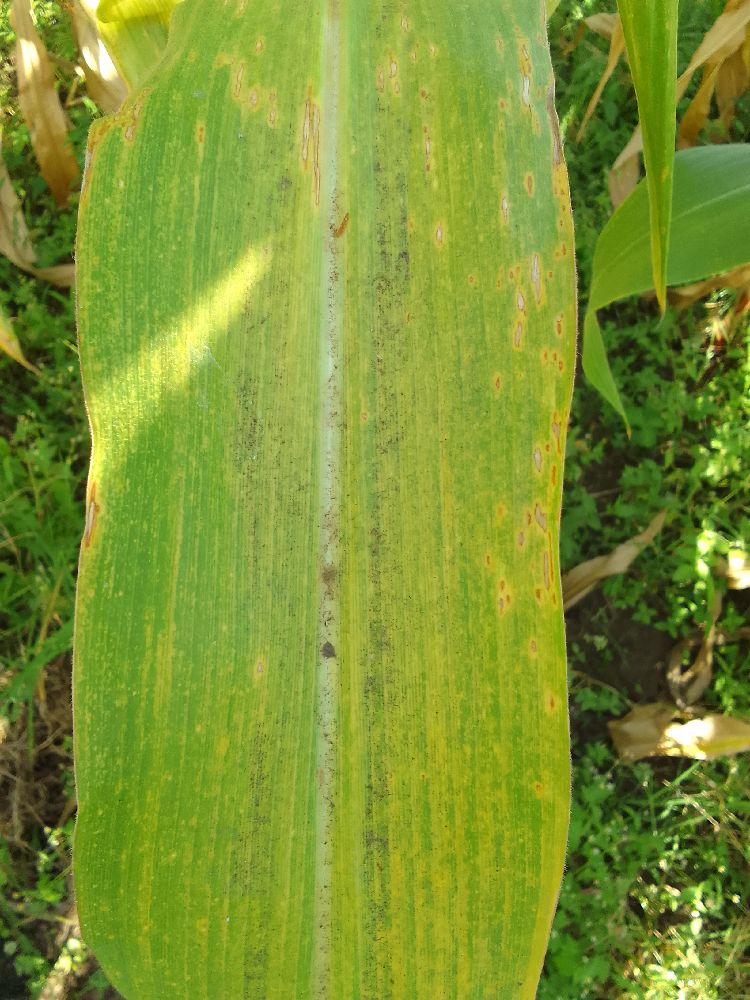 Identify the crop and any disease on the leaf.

maize, maize lethal necrosis
